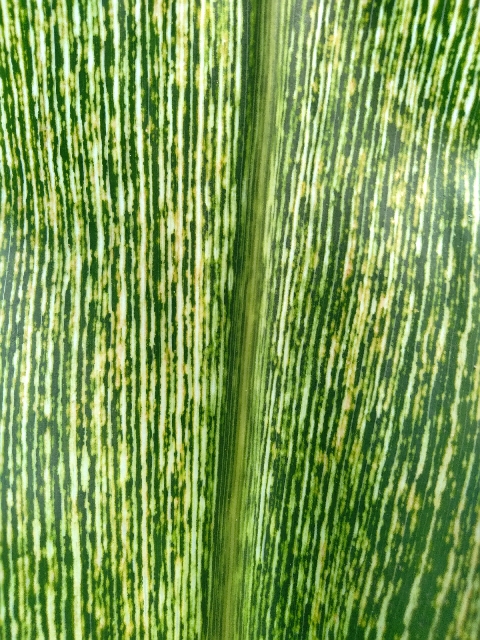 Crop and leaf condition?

maize, maize streak virus
